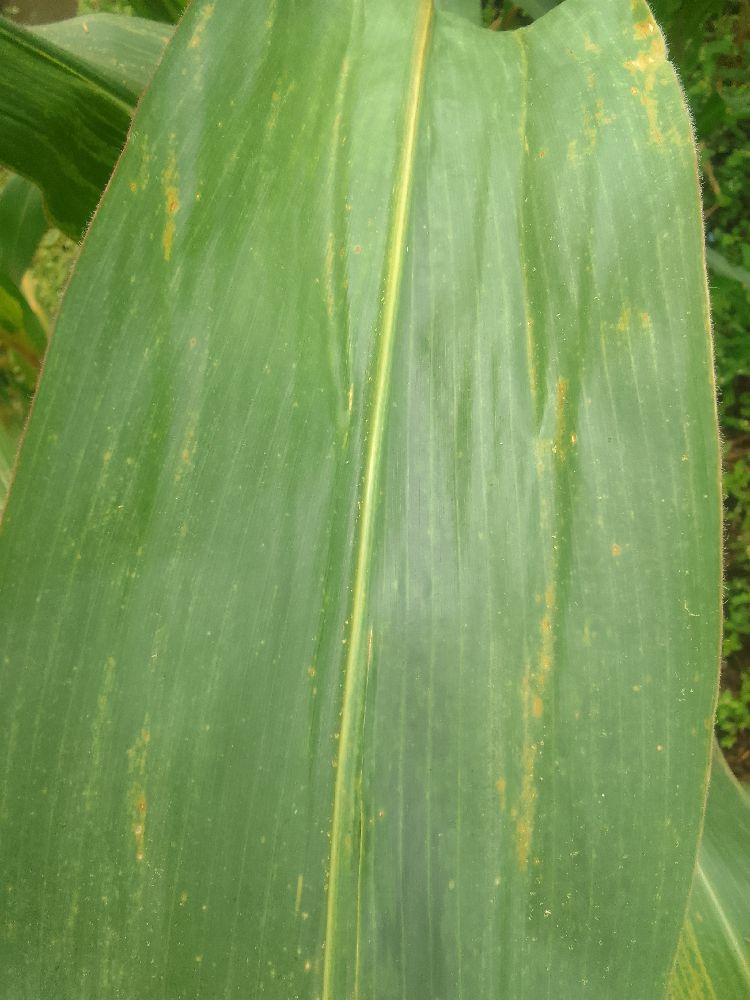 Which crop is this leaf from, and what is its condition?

maize, healthy
